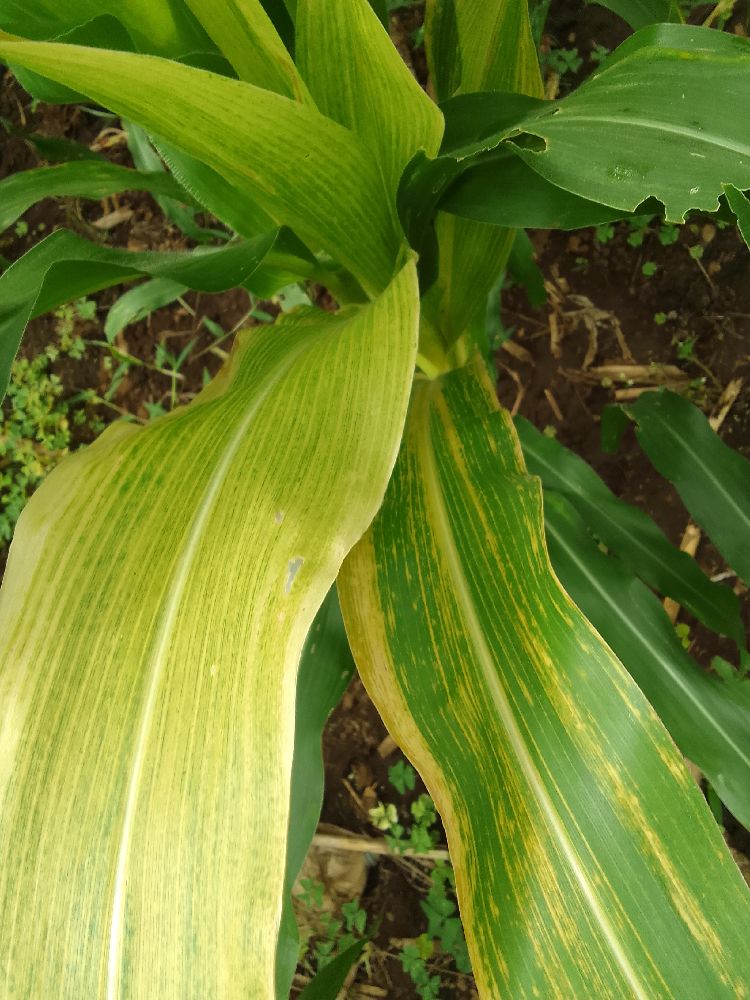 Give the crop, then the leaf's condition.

maize, maize lethal necrosis
